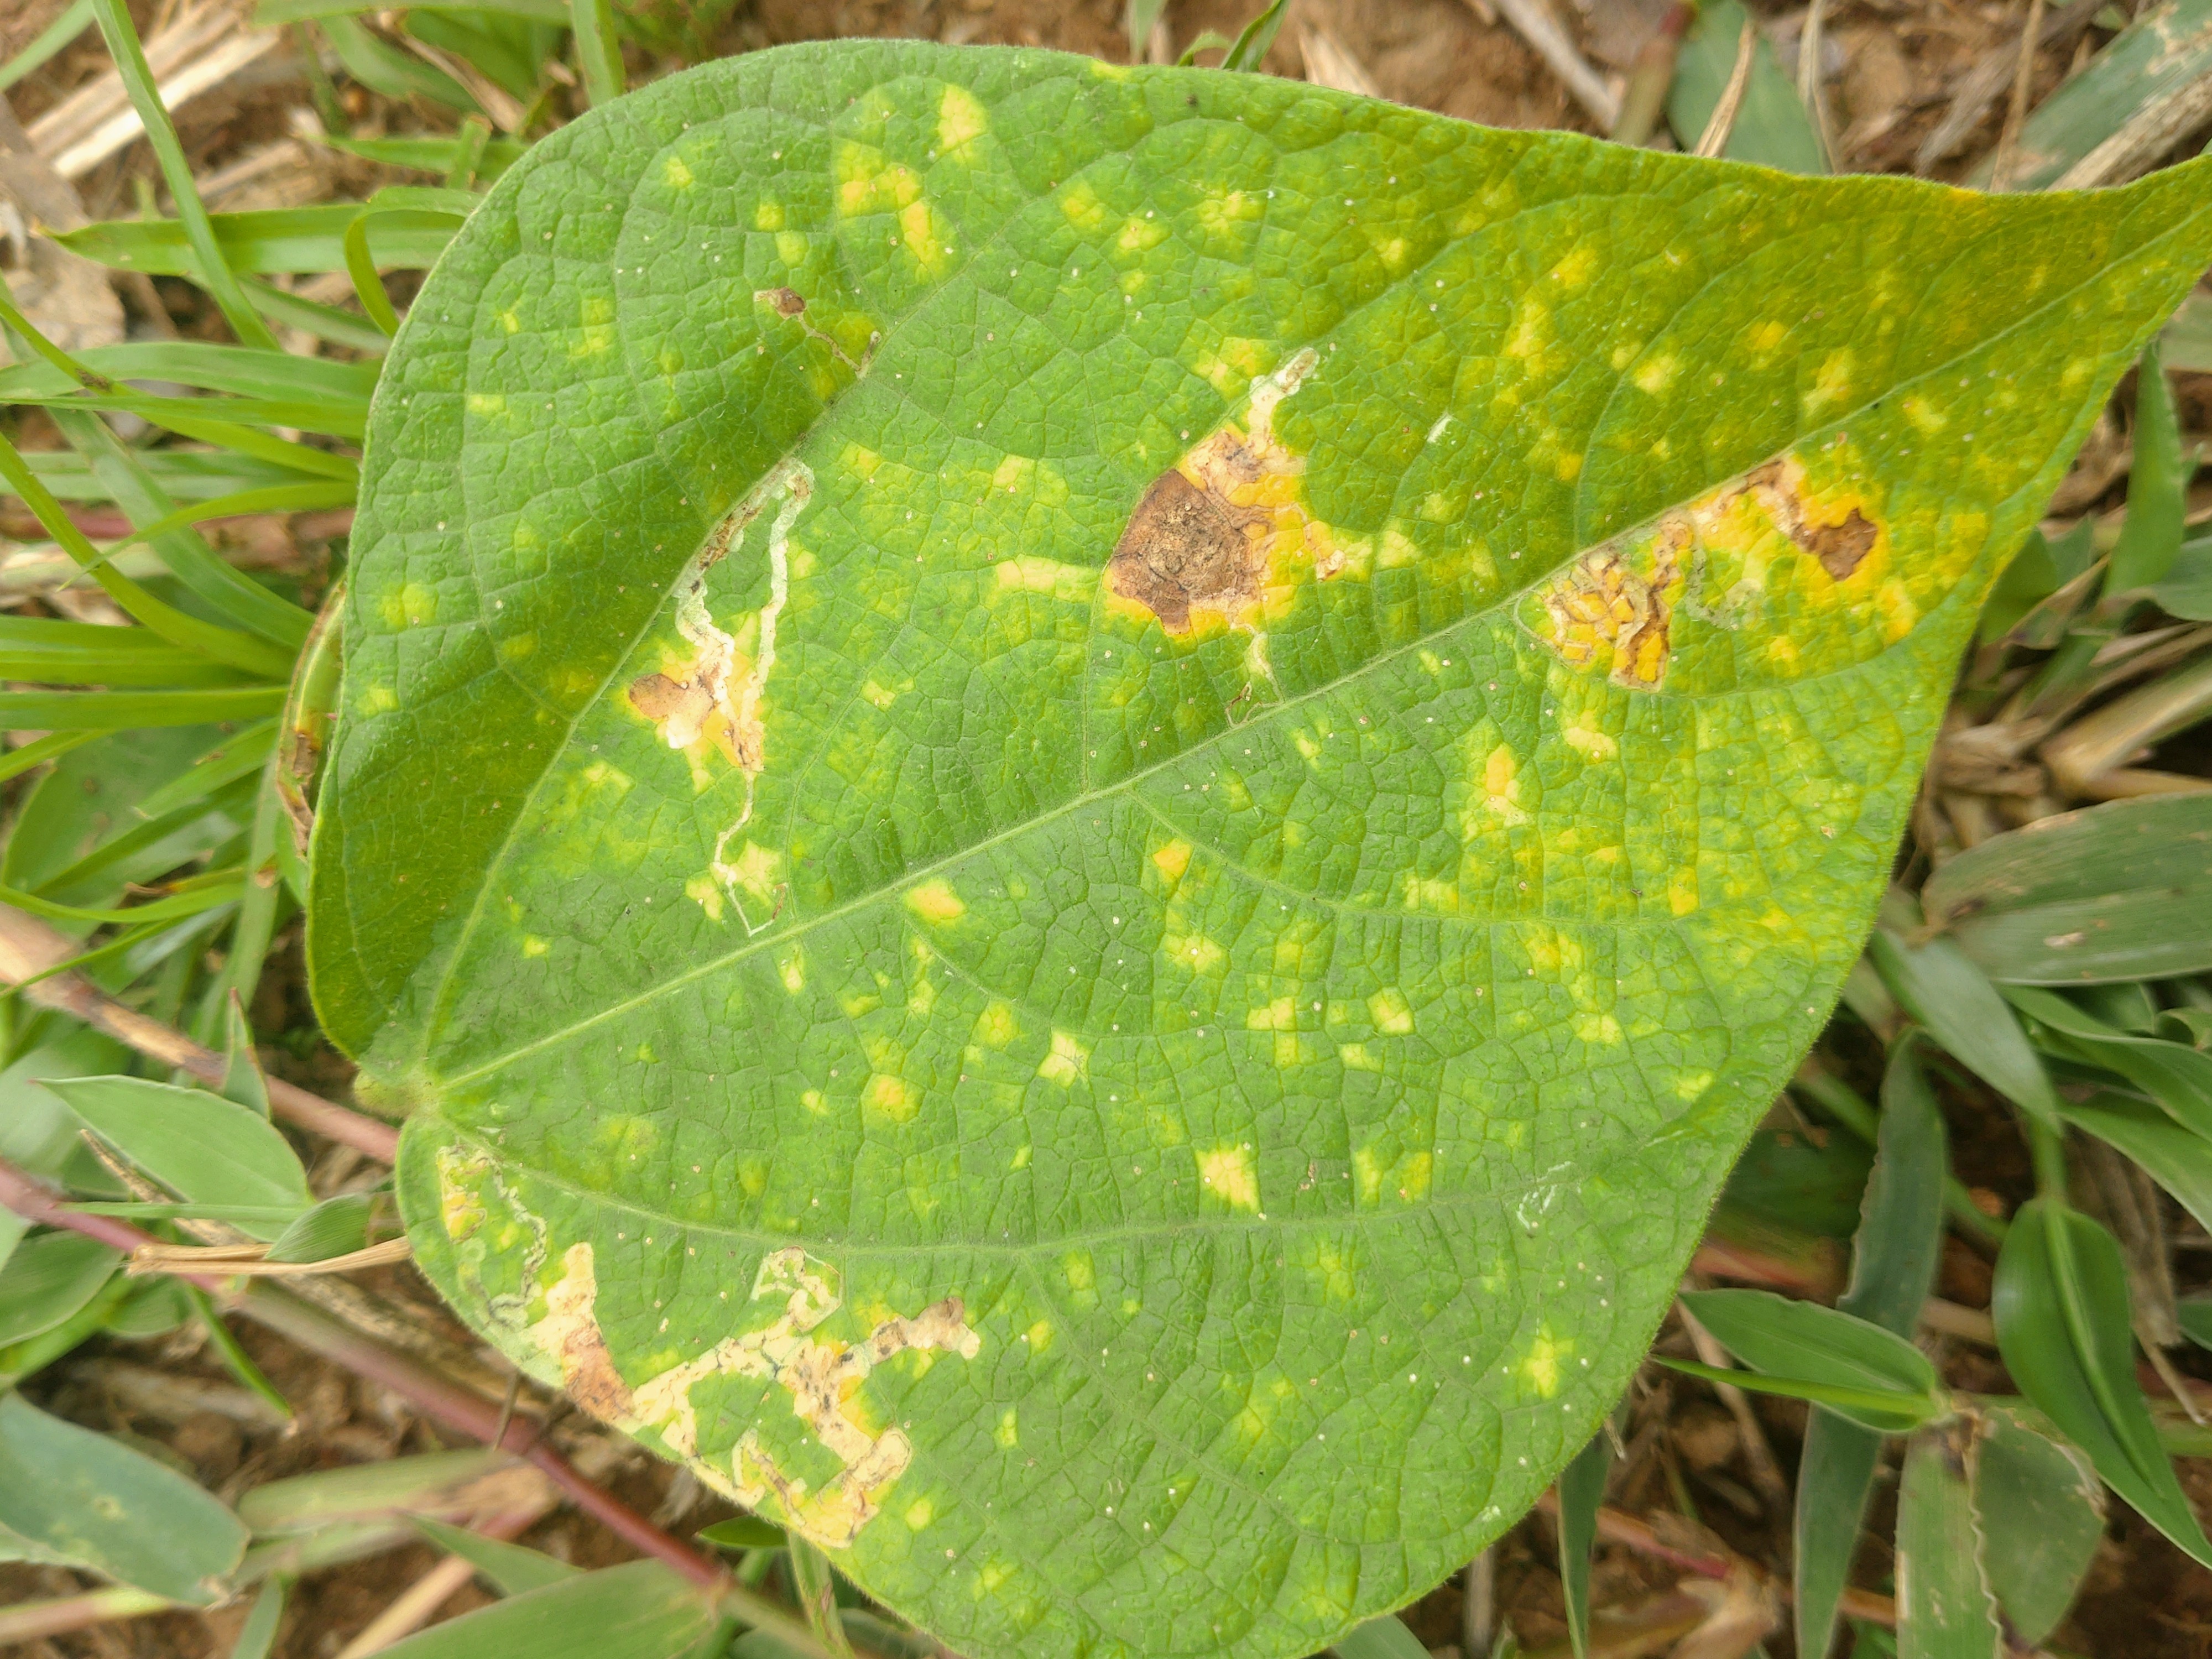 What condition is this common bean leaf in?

rust
